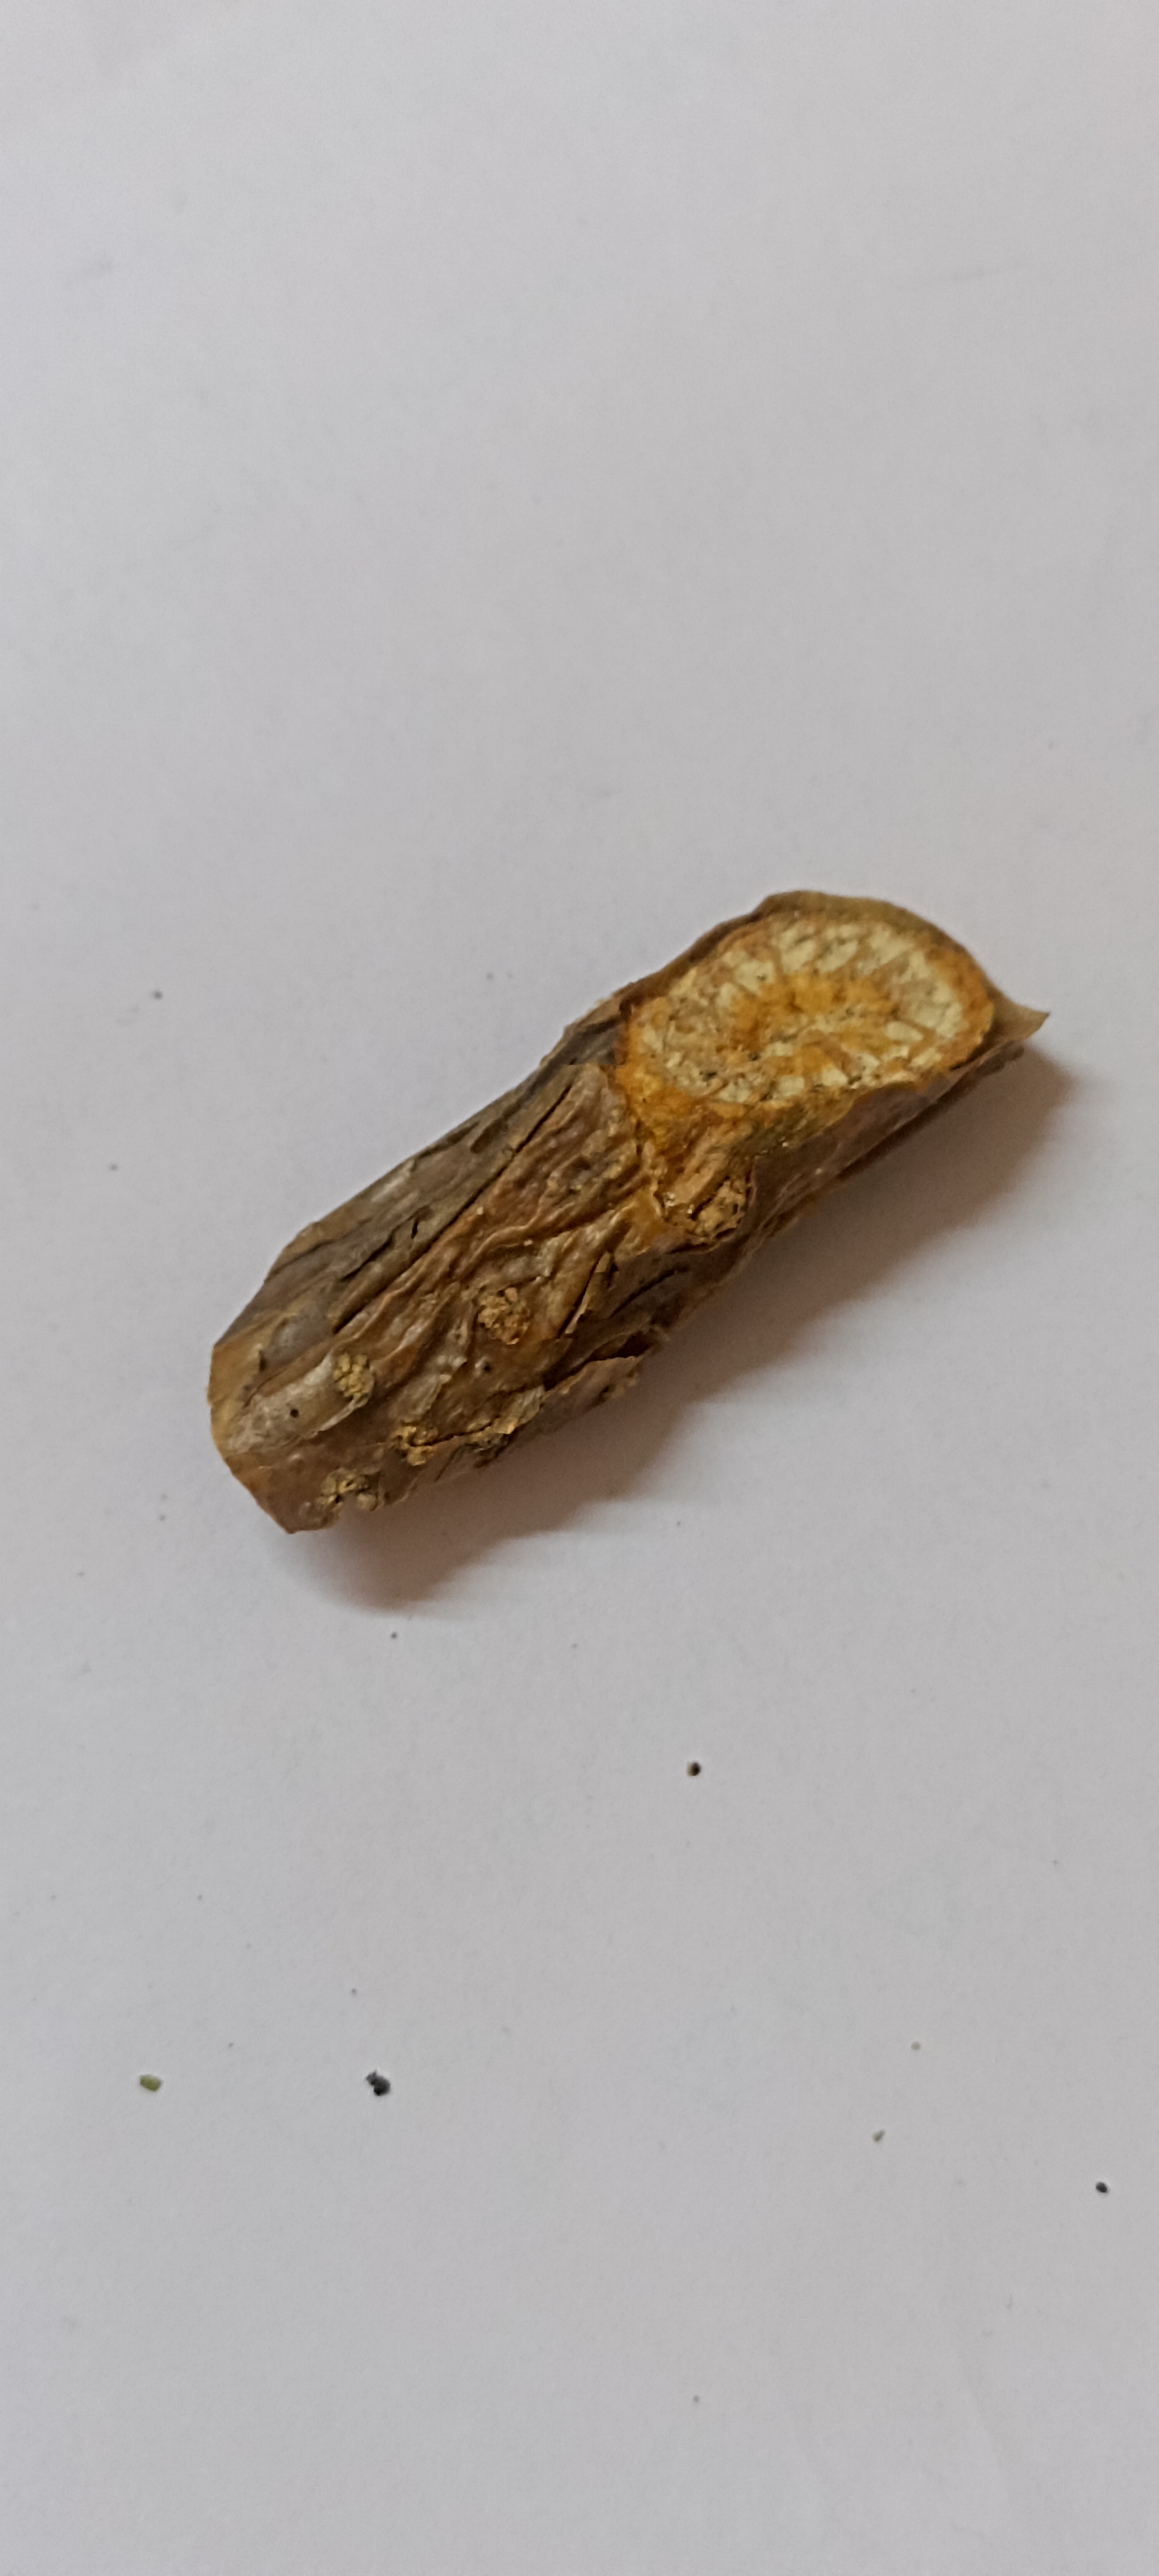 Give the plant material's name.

gulvel
